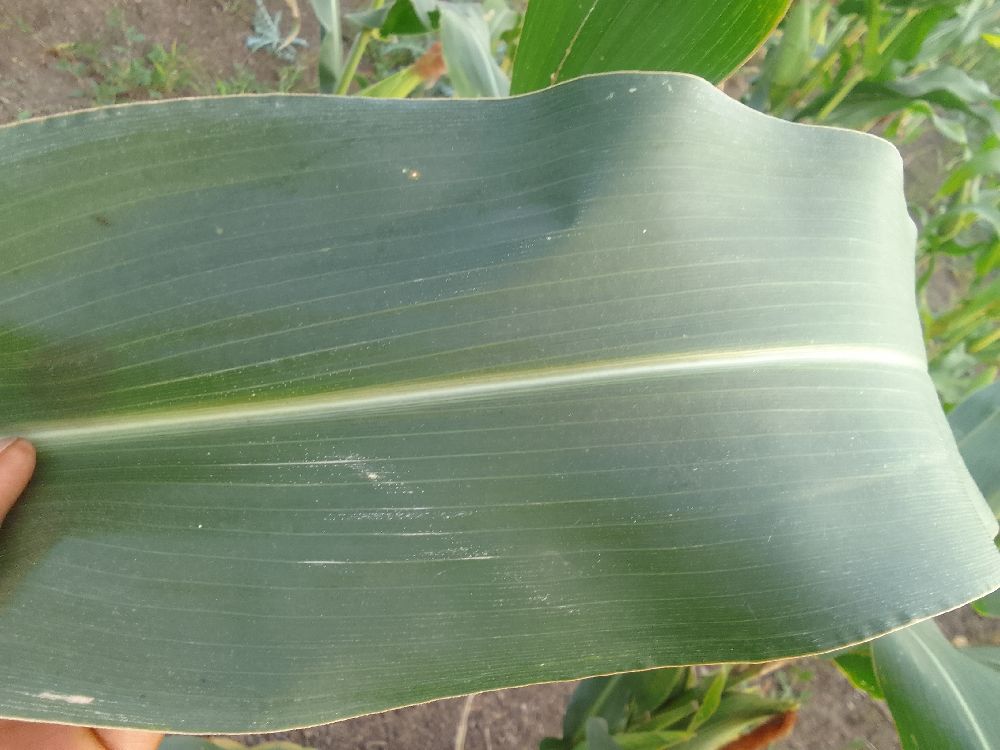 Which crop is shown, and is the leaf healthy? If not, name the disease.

maize, healthy
